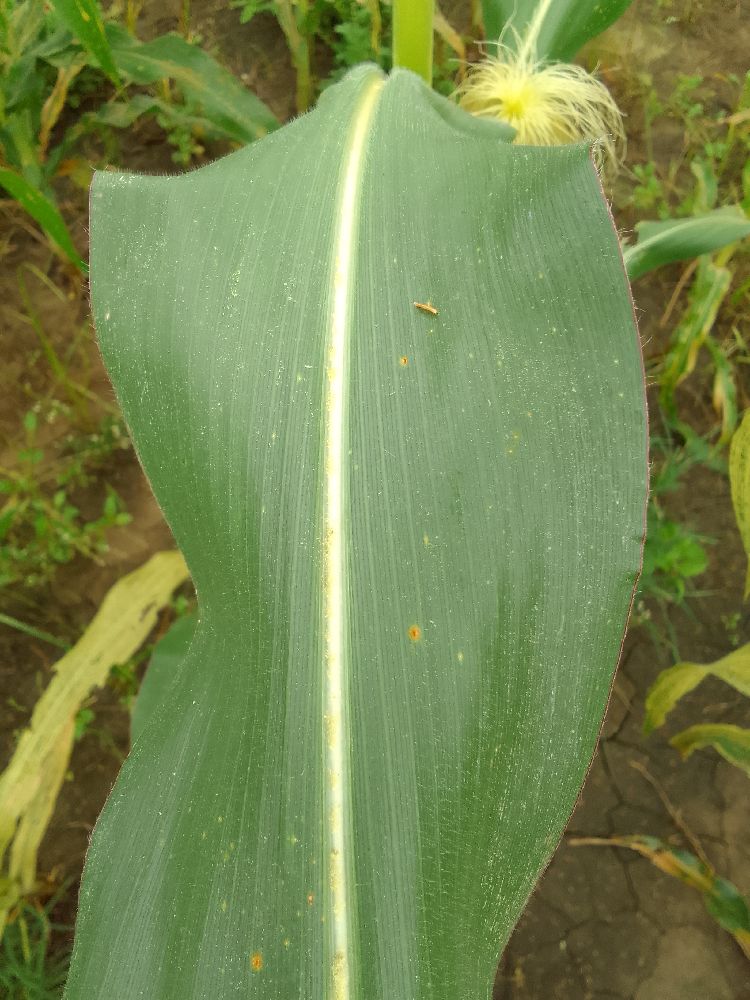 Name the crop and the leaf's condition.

maize, healthy
